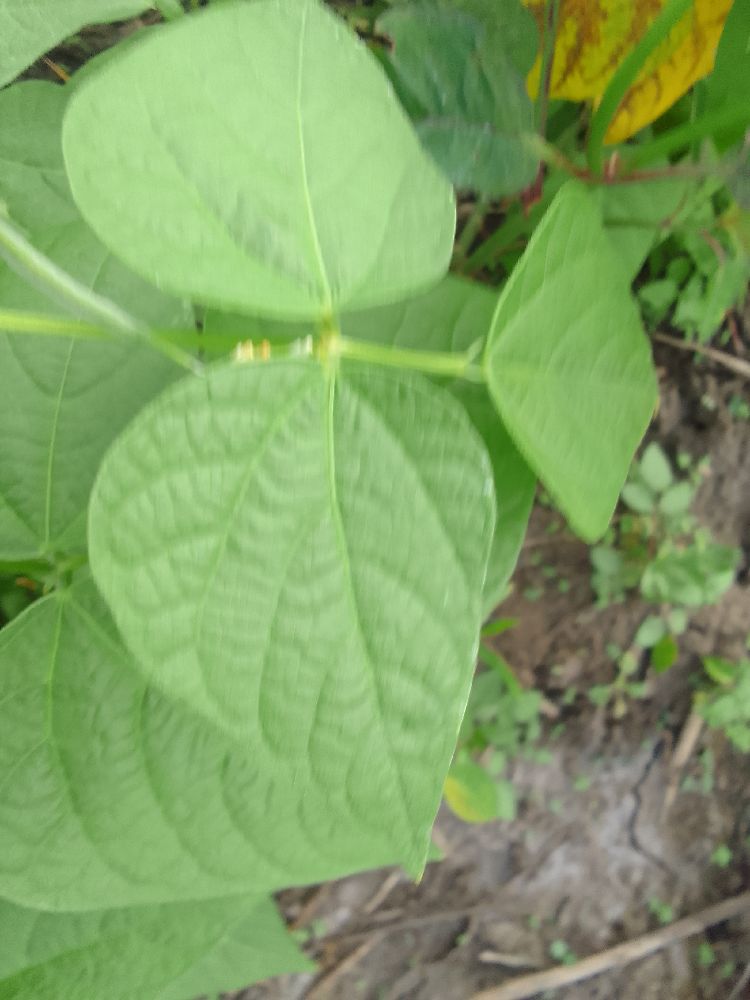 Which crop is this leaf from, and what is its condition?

common bean, healthy
